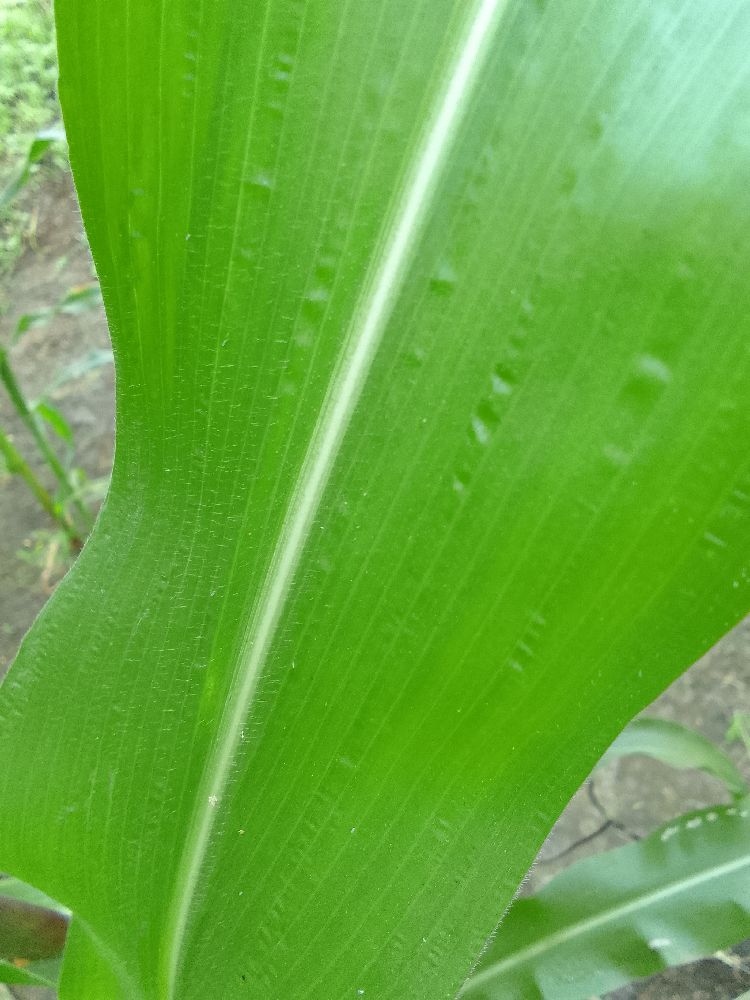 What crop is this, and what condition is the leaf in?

maize, healthy
